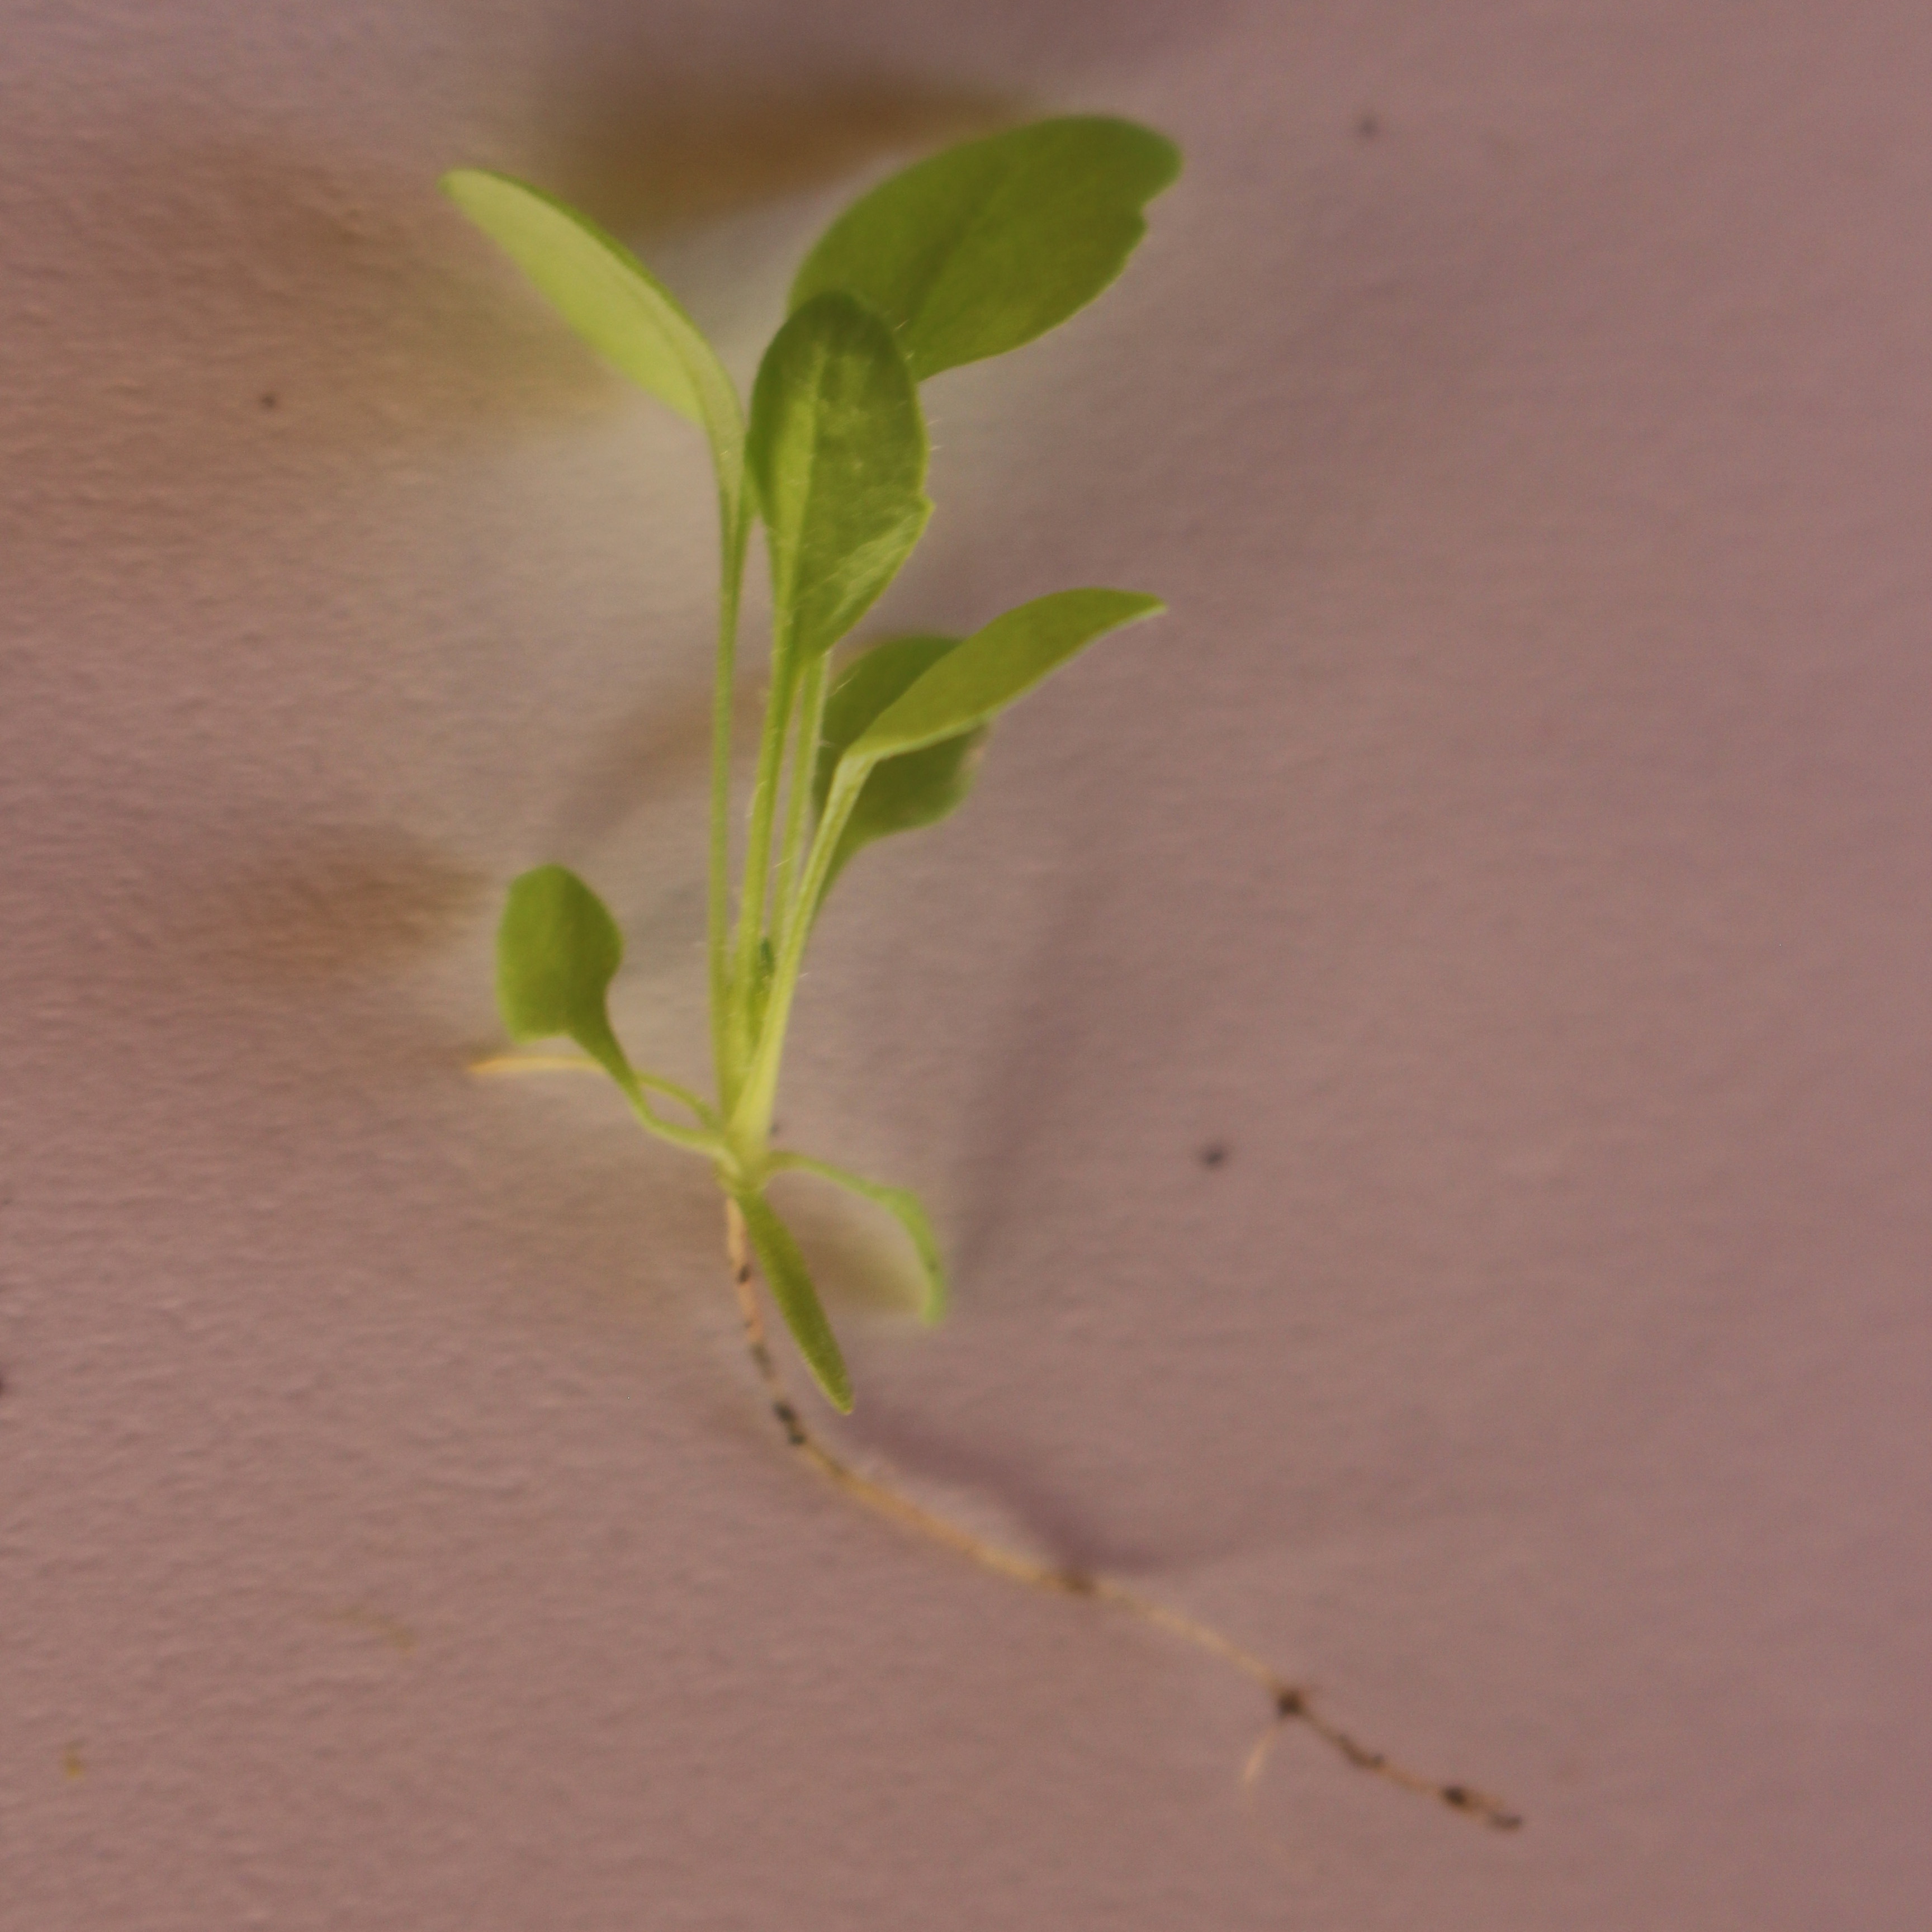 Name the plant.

Papaver rhoeas
